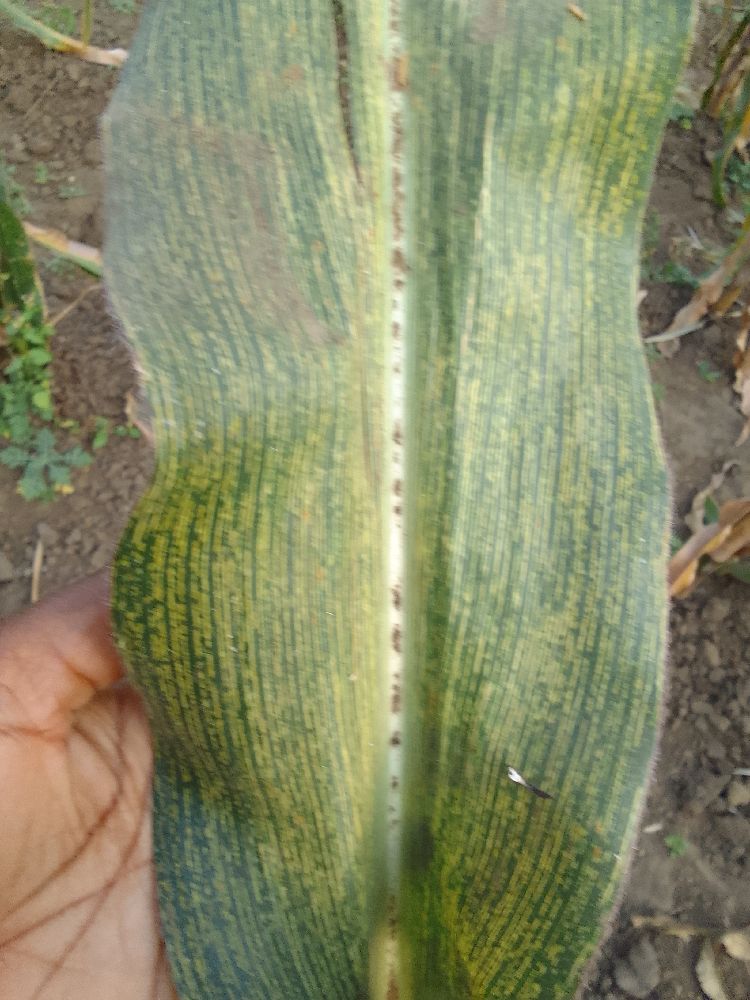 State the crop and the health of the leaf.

maize, maize streak virus
